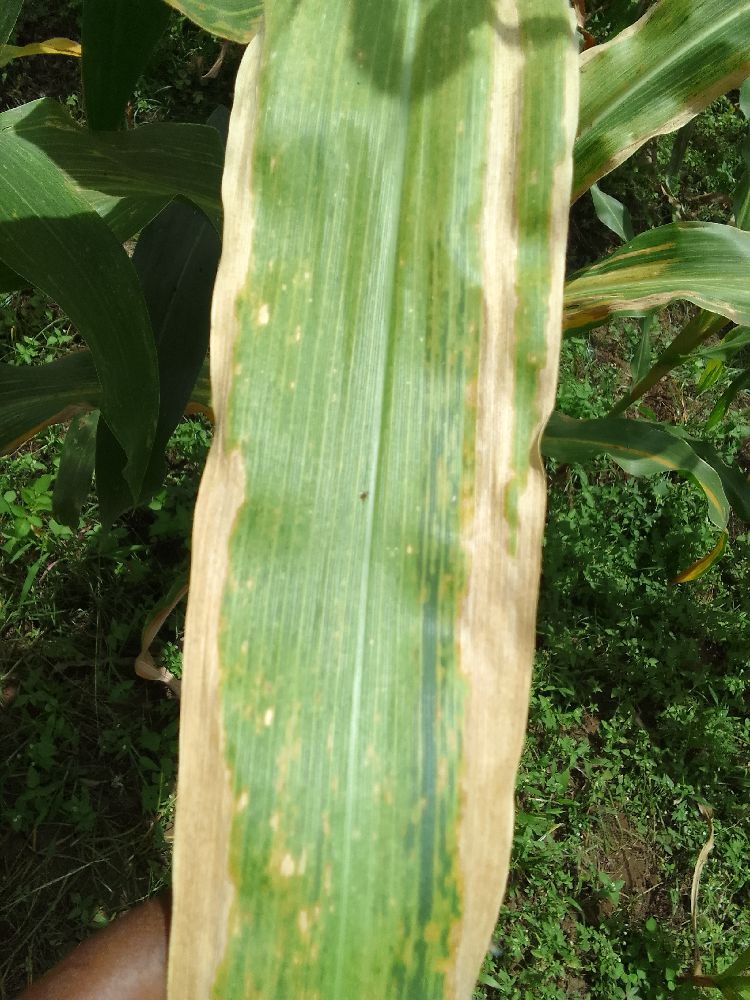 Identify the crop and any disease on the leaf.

maize, maize lethal necrosis
